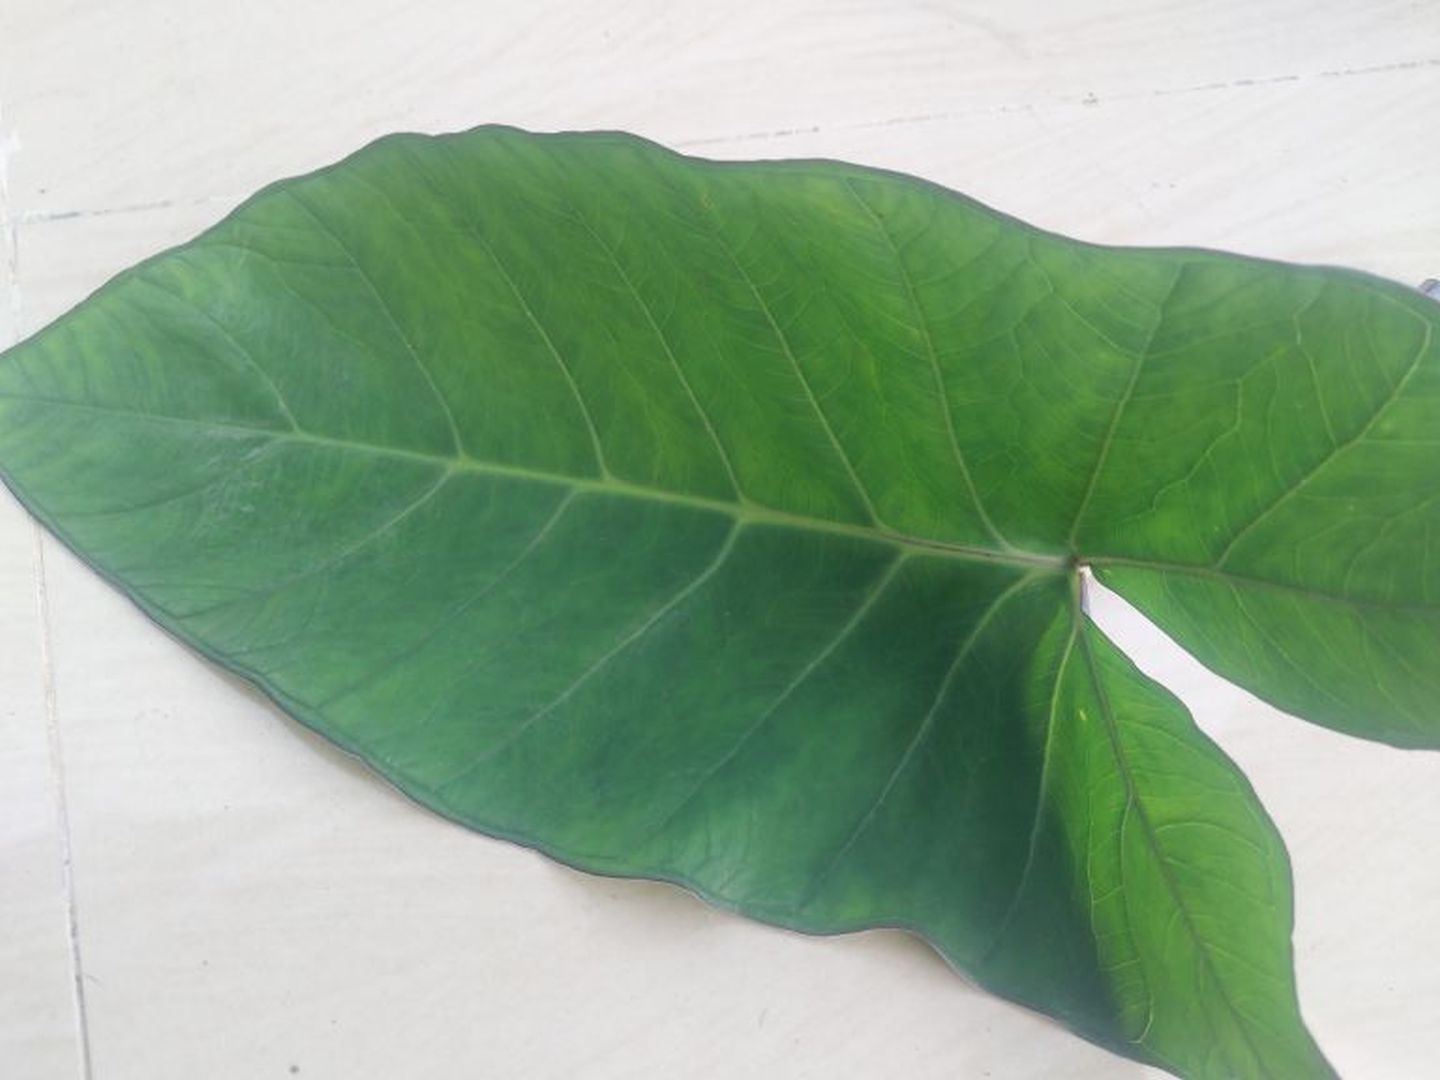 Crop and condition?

taro, healthy
